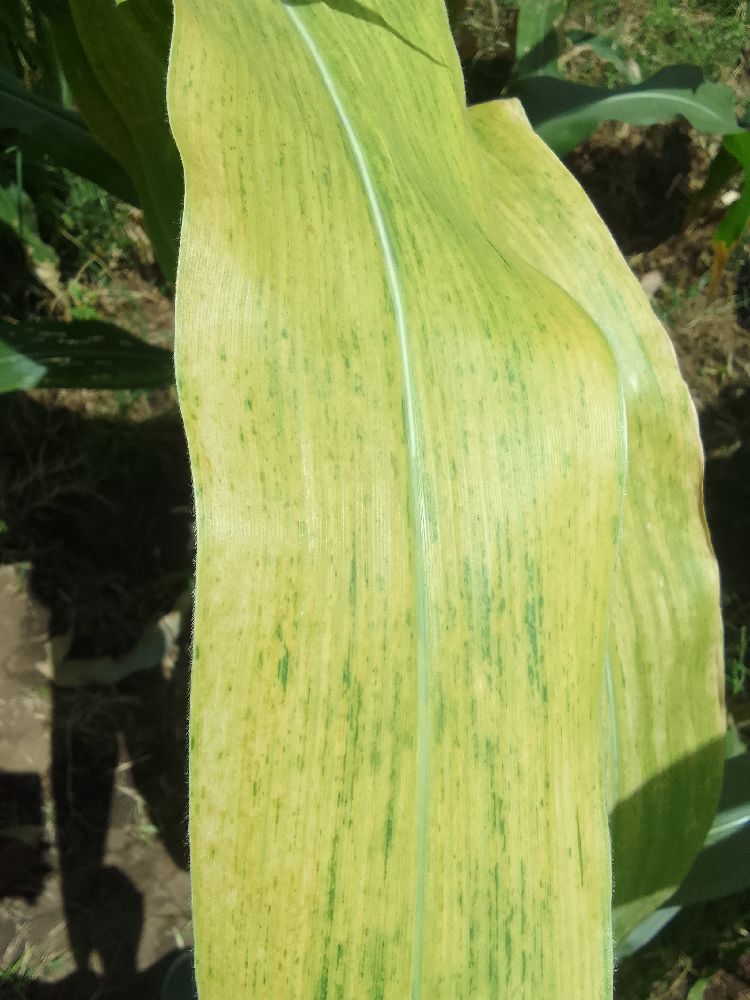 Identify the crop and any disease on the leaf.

maize, maize lethal necrosis
